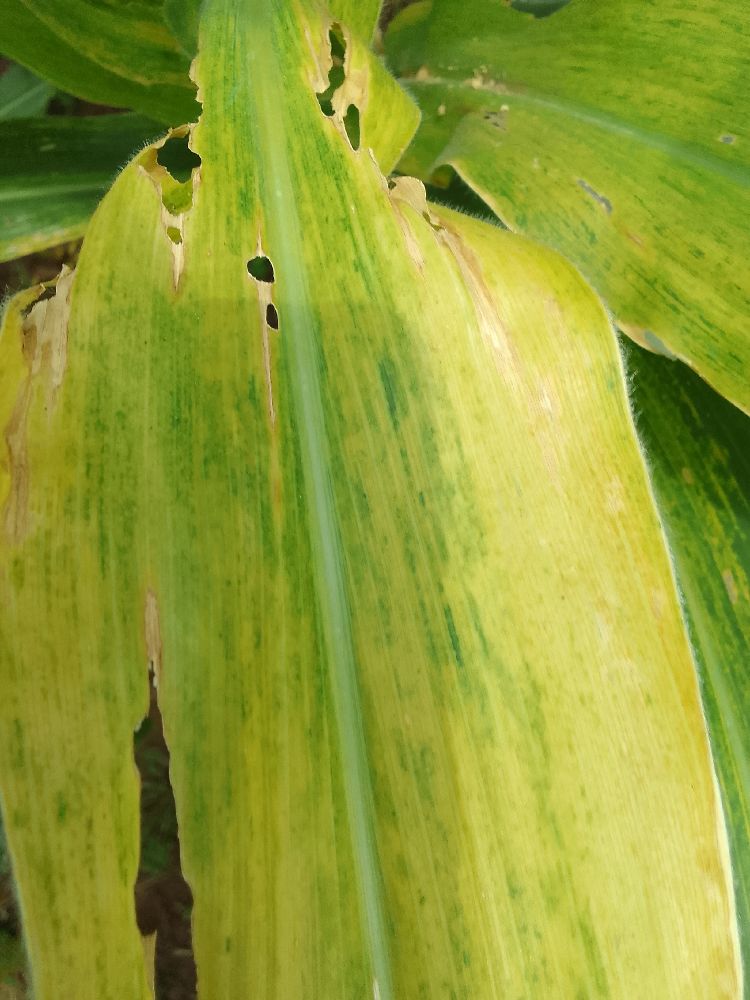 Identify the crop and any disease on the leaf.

maize, maize lethal necrosis
